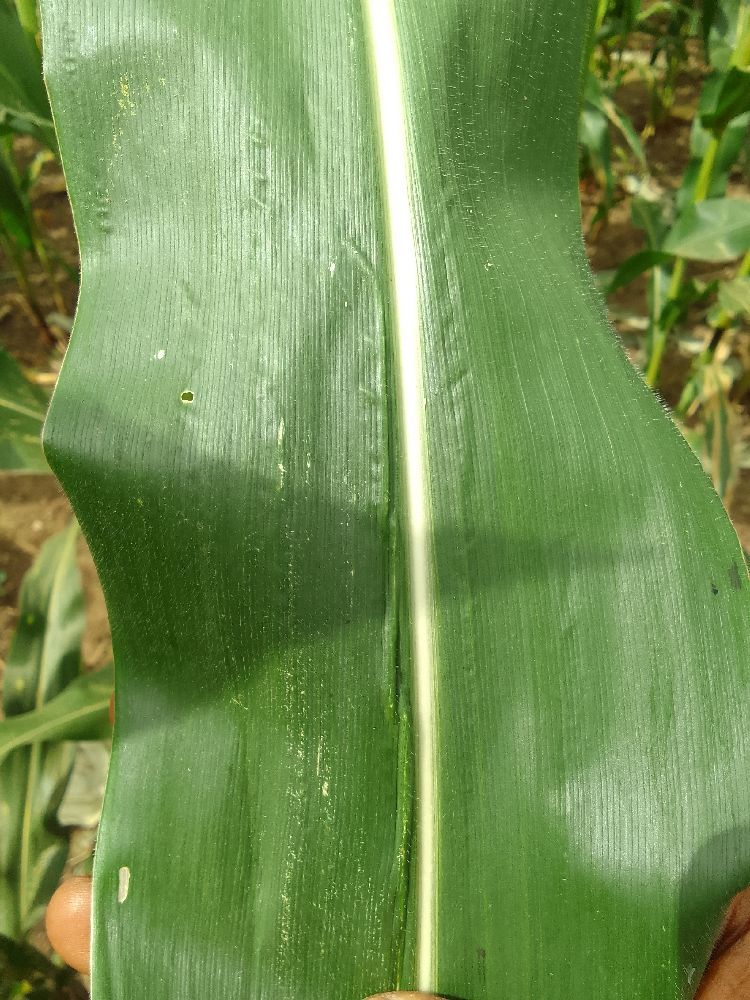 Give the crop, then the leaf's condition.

maize, healthy
